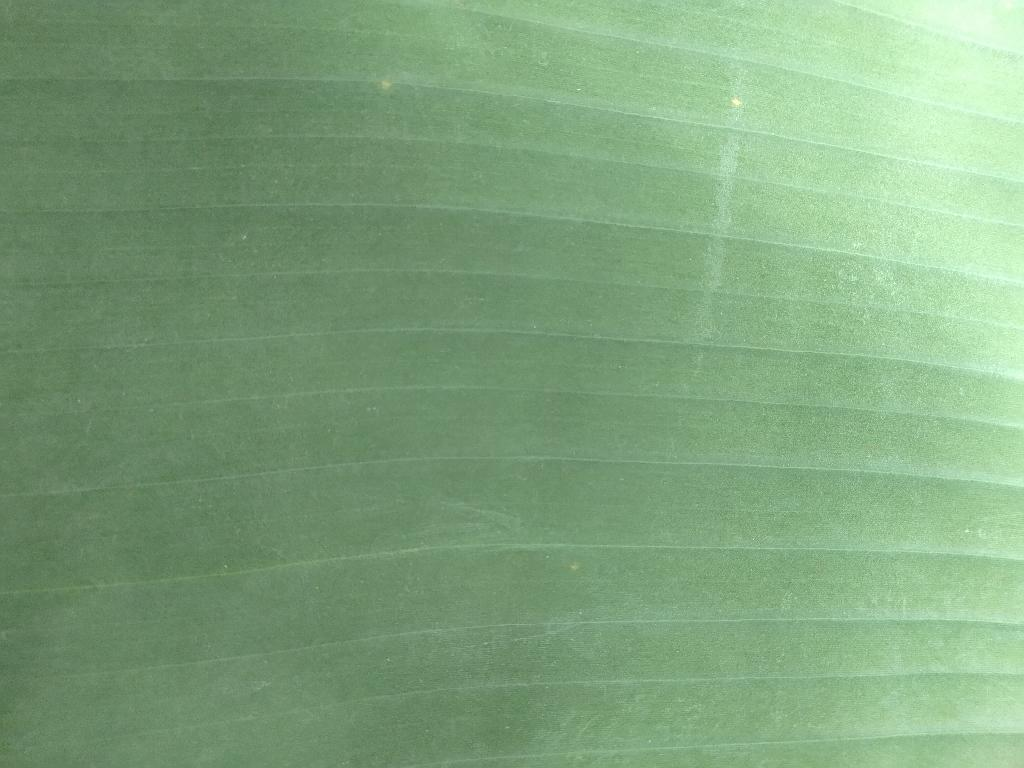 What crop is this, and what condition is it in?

banana, healthy
